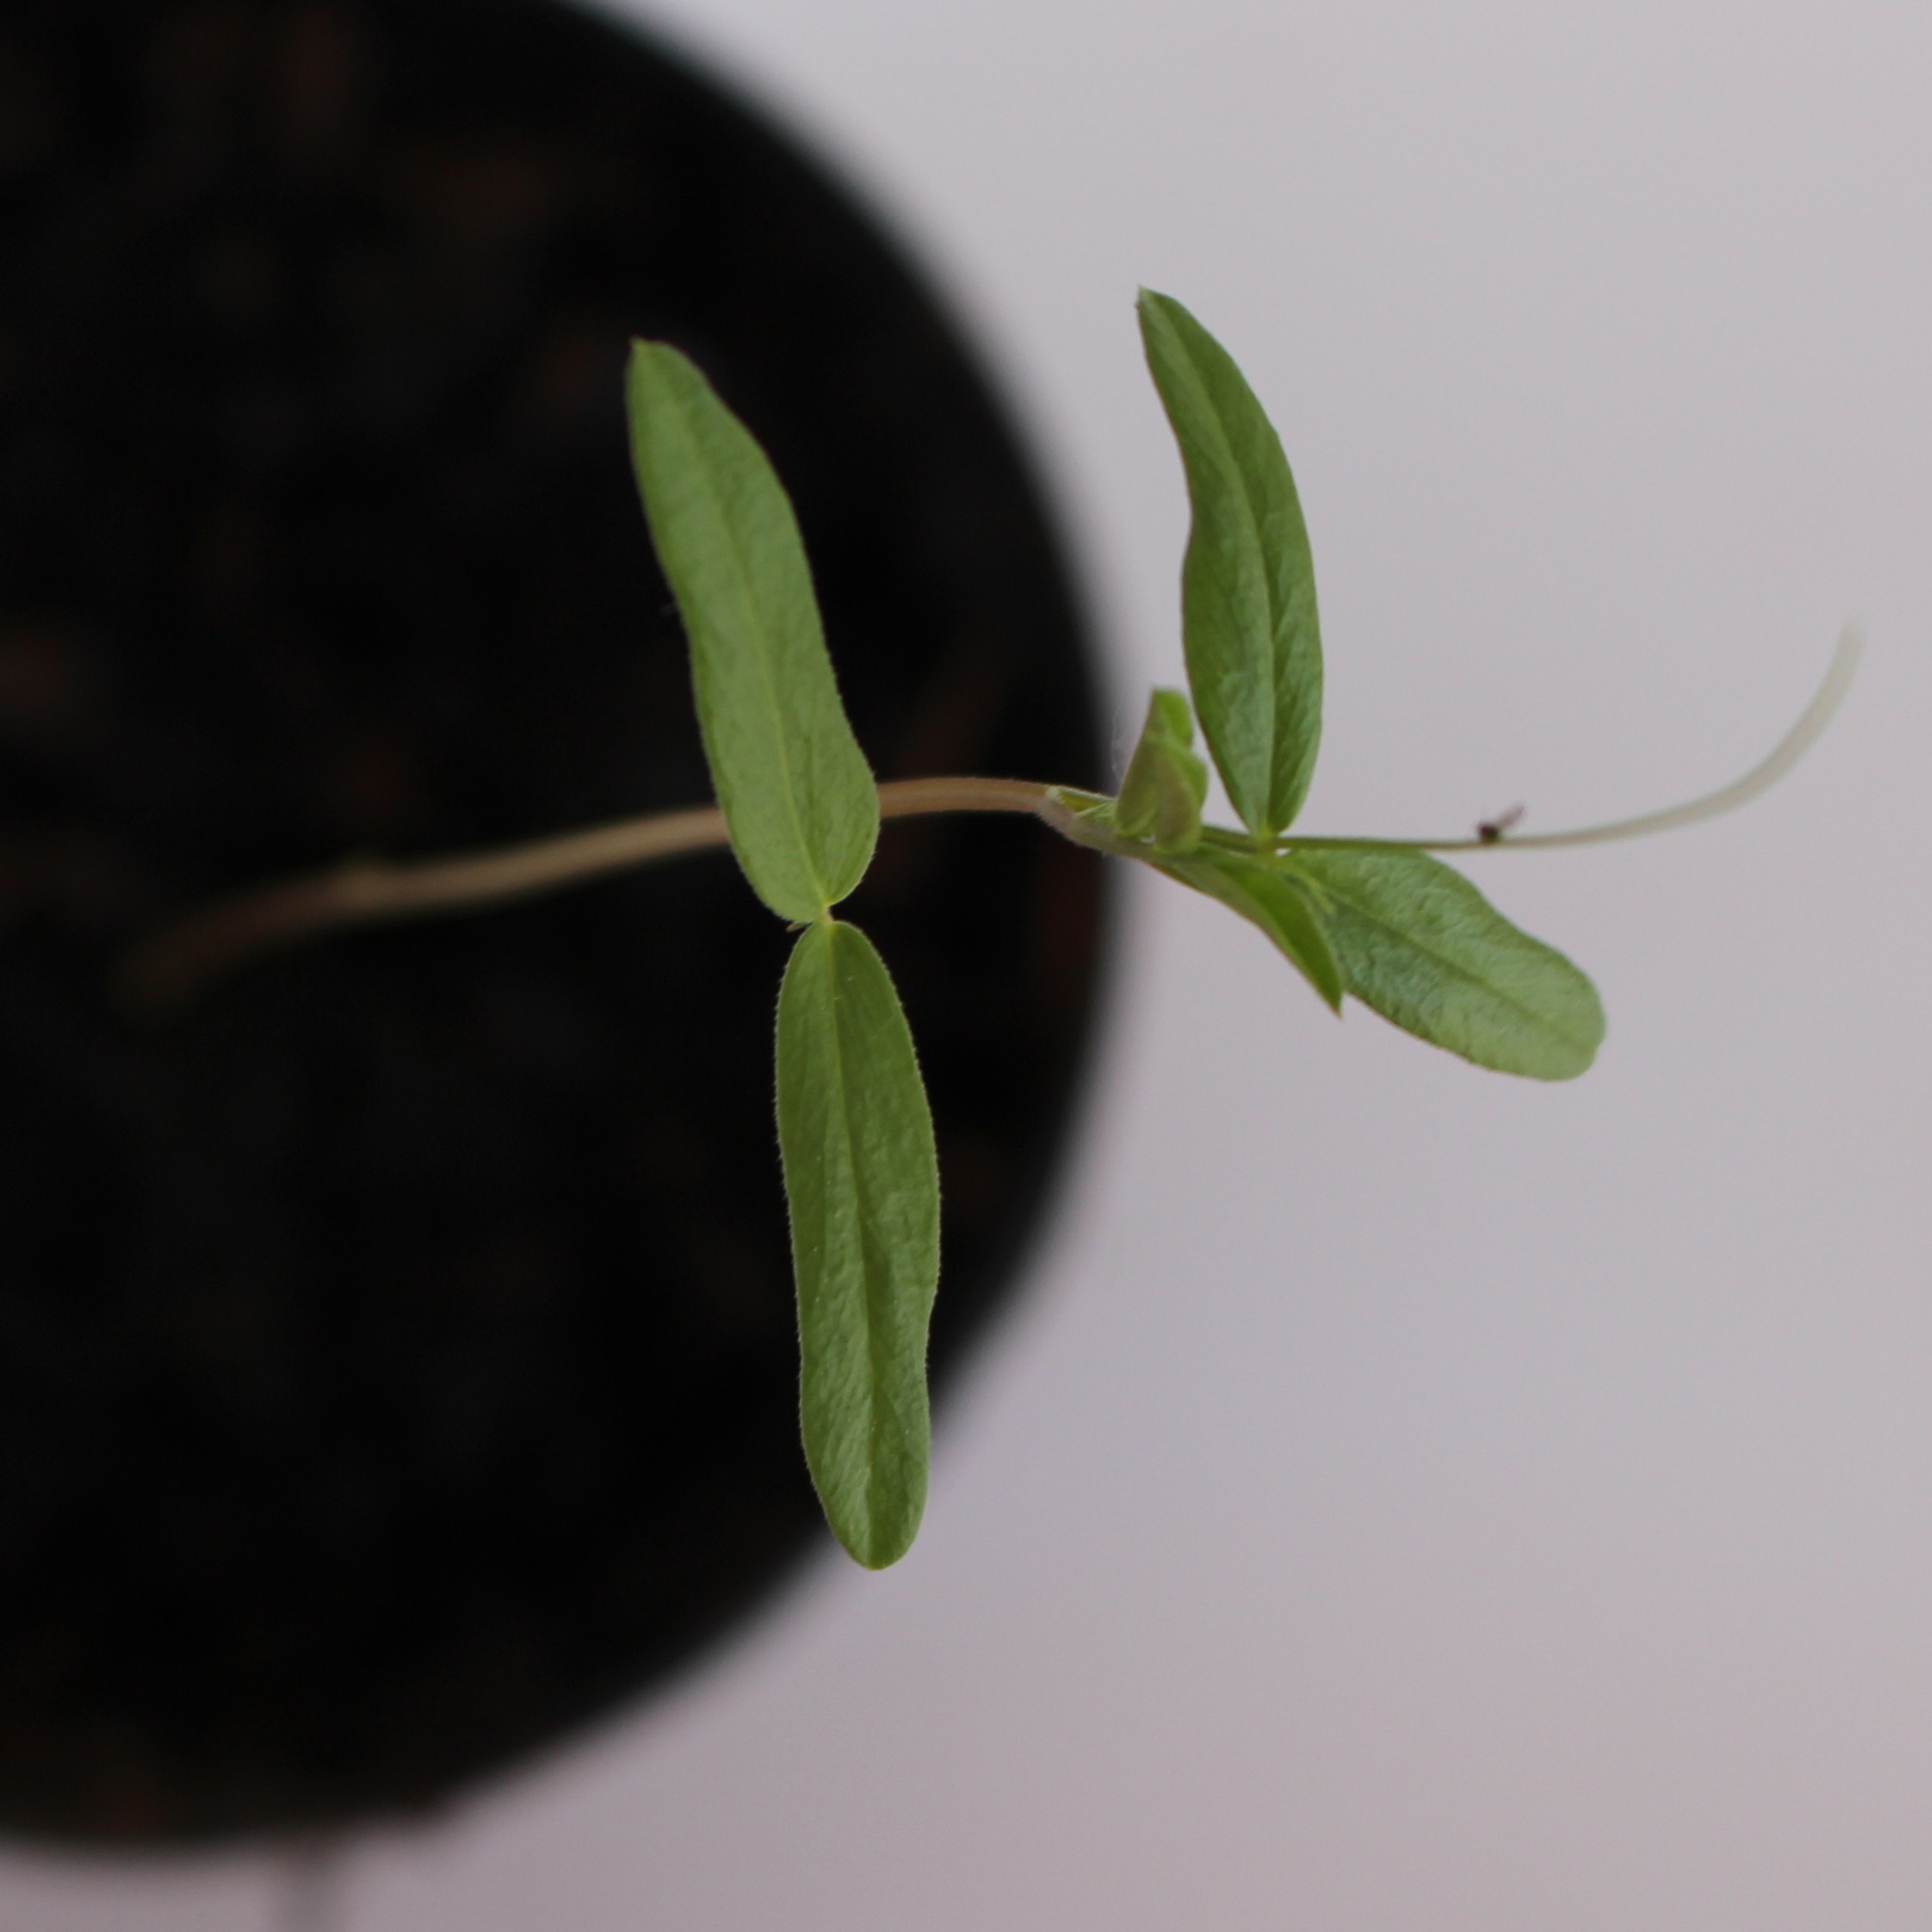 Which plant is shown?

Vicia sativa
